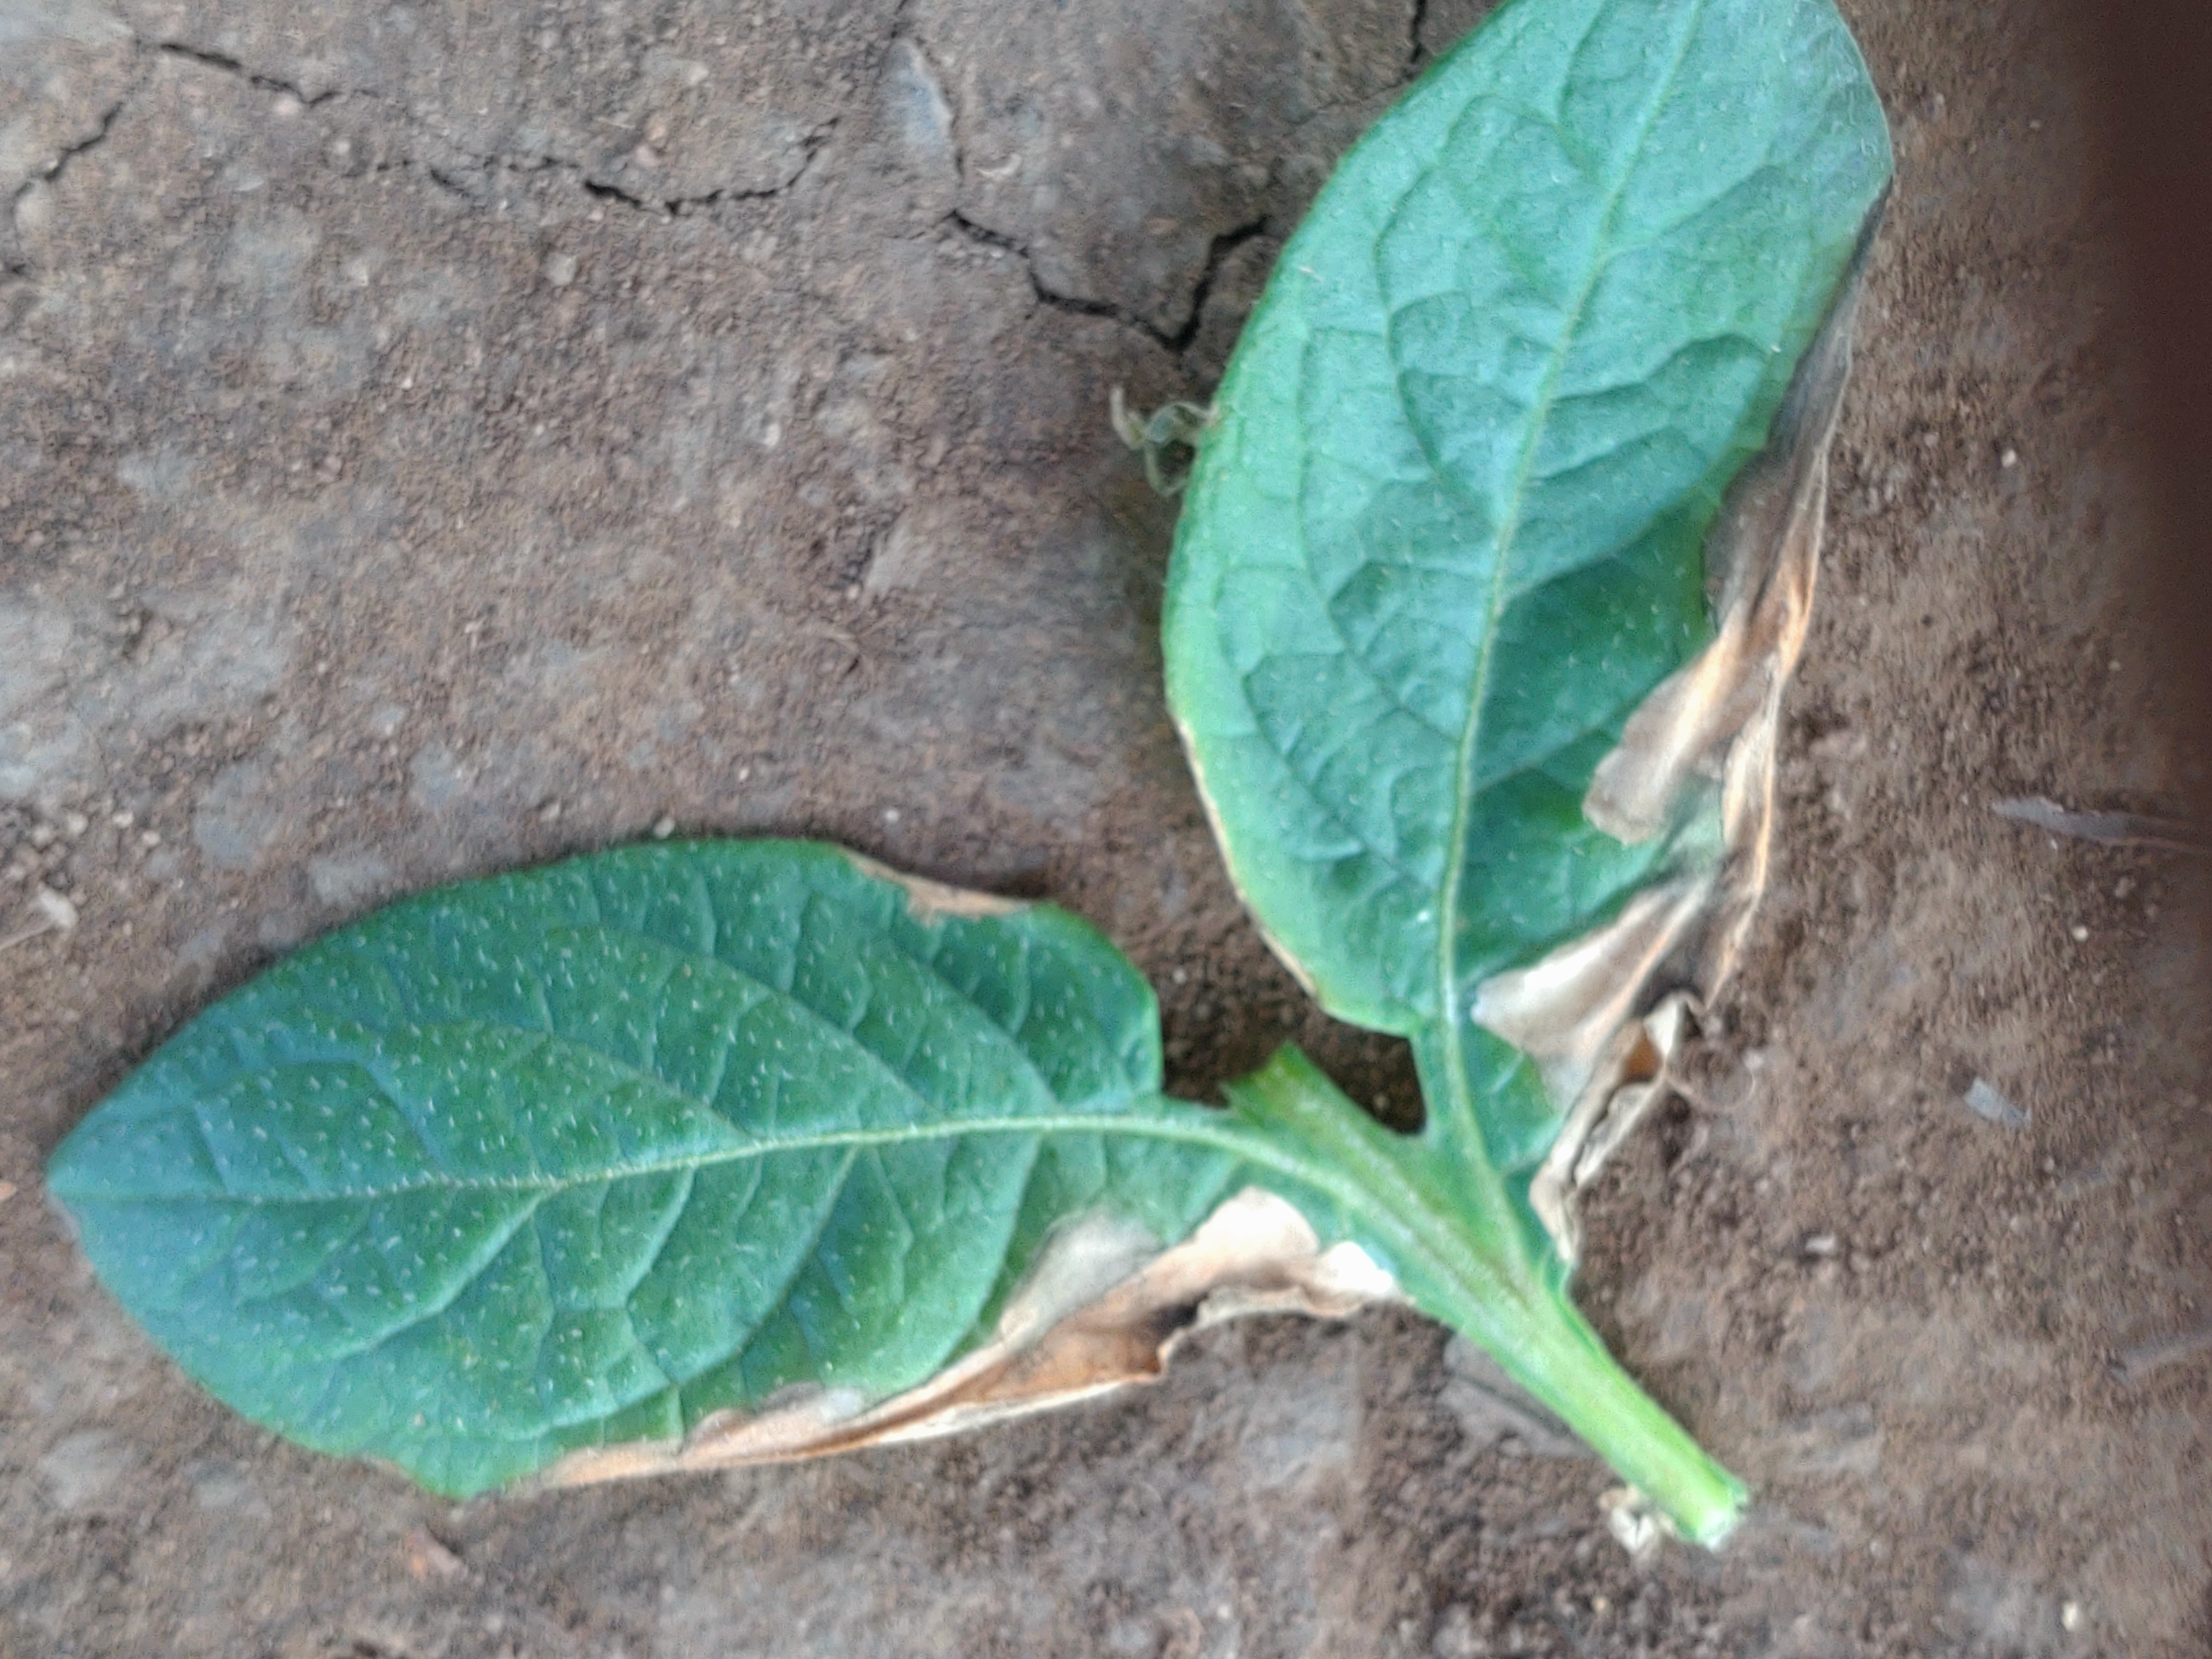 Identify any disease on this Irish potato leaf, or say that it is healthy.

early blight
